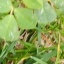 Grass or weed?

unstructured weed
